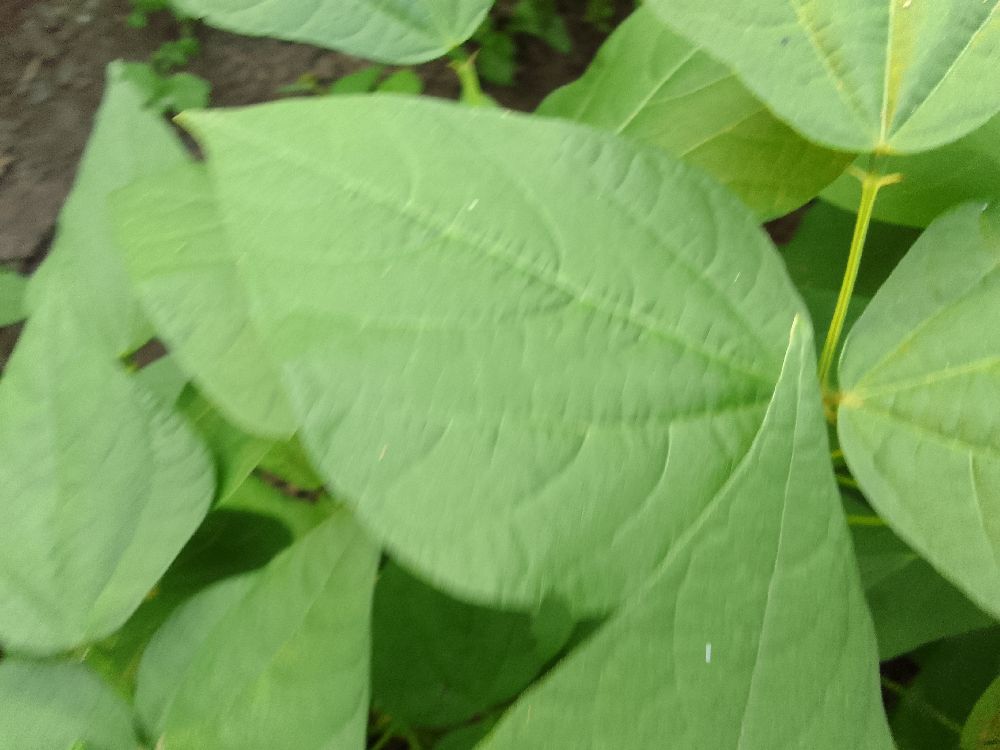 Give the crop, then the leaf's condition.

common bean, healthy
